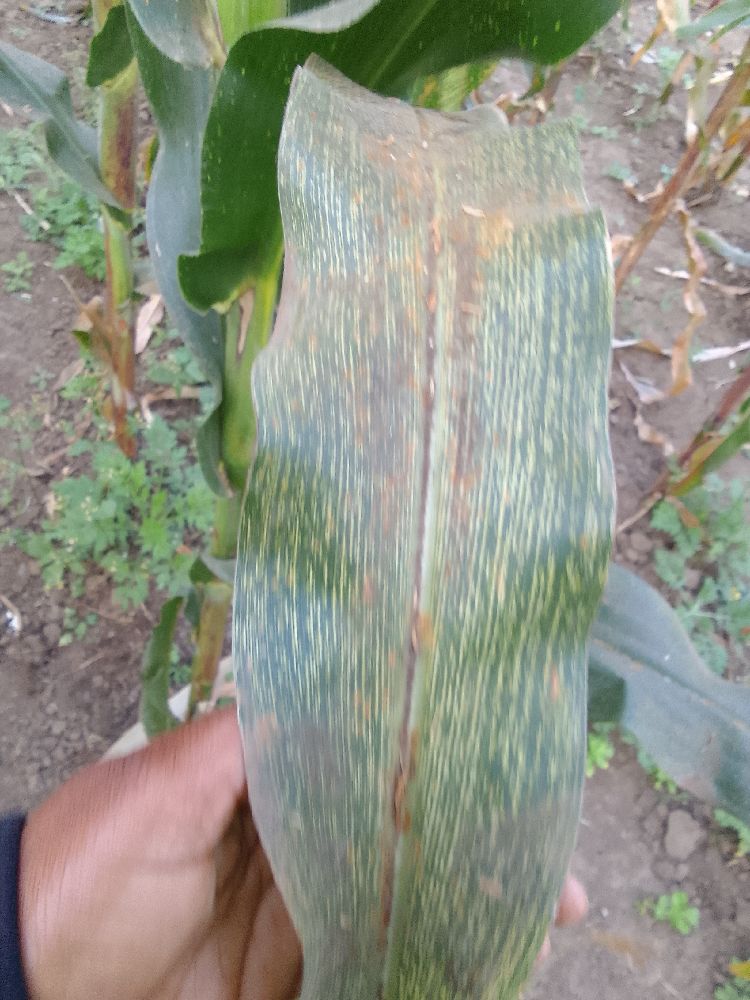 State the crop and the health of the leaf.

maize, maize streak virus
